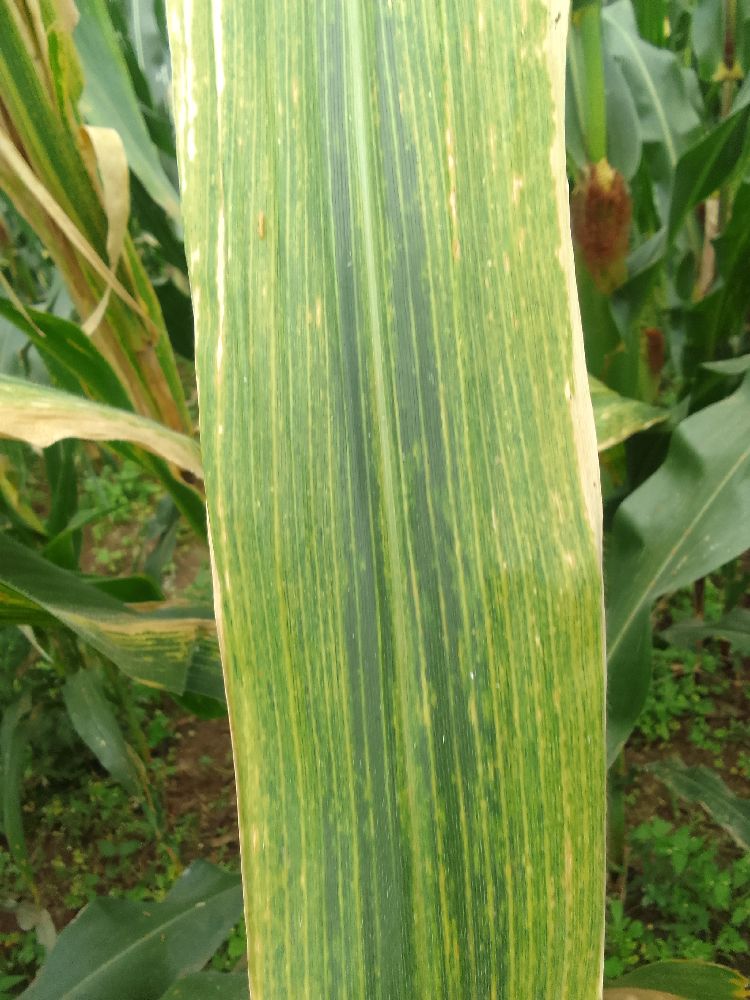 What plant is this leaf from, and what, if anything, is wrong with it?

maize, maize lethal necrosis
